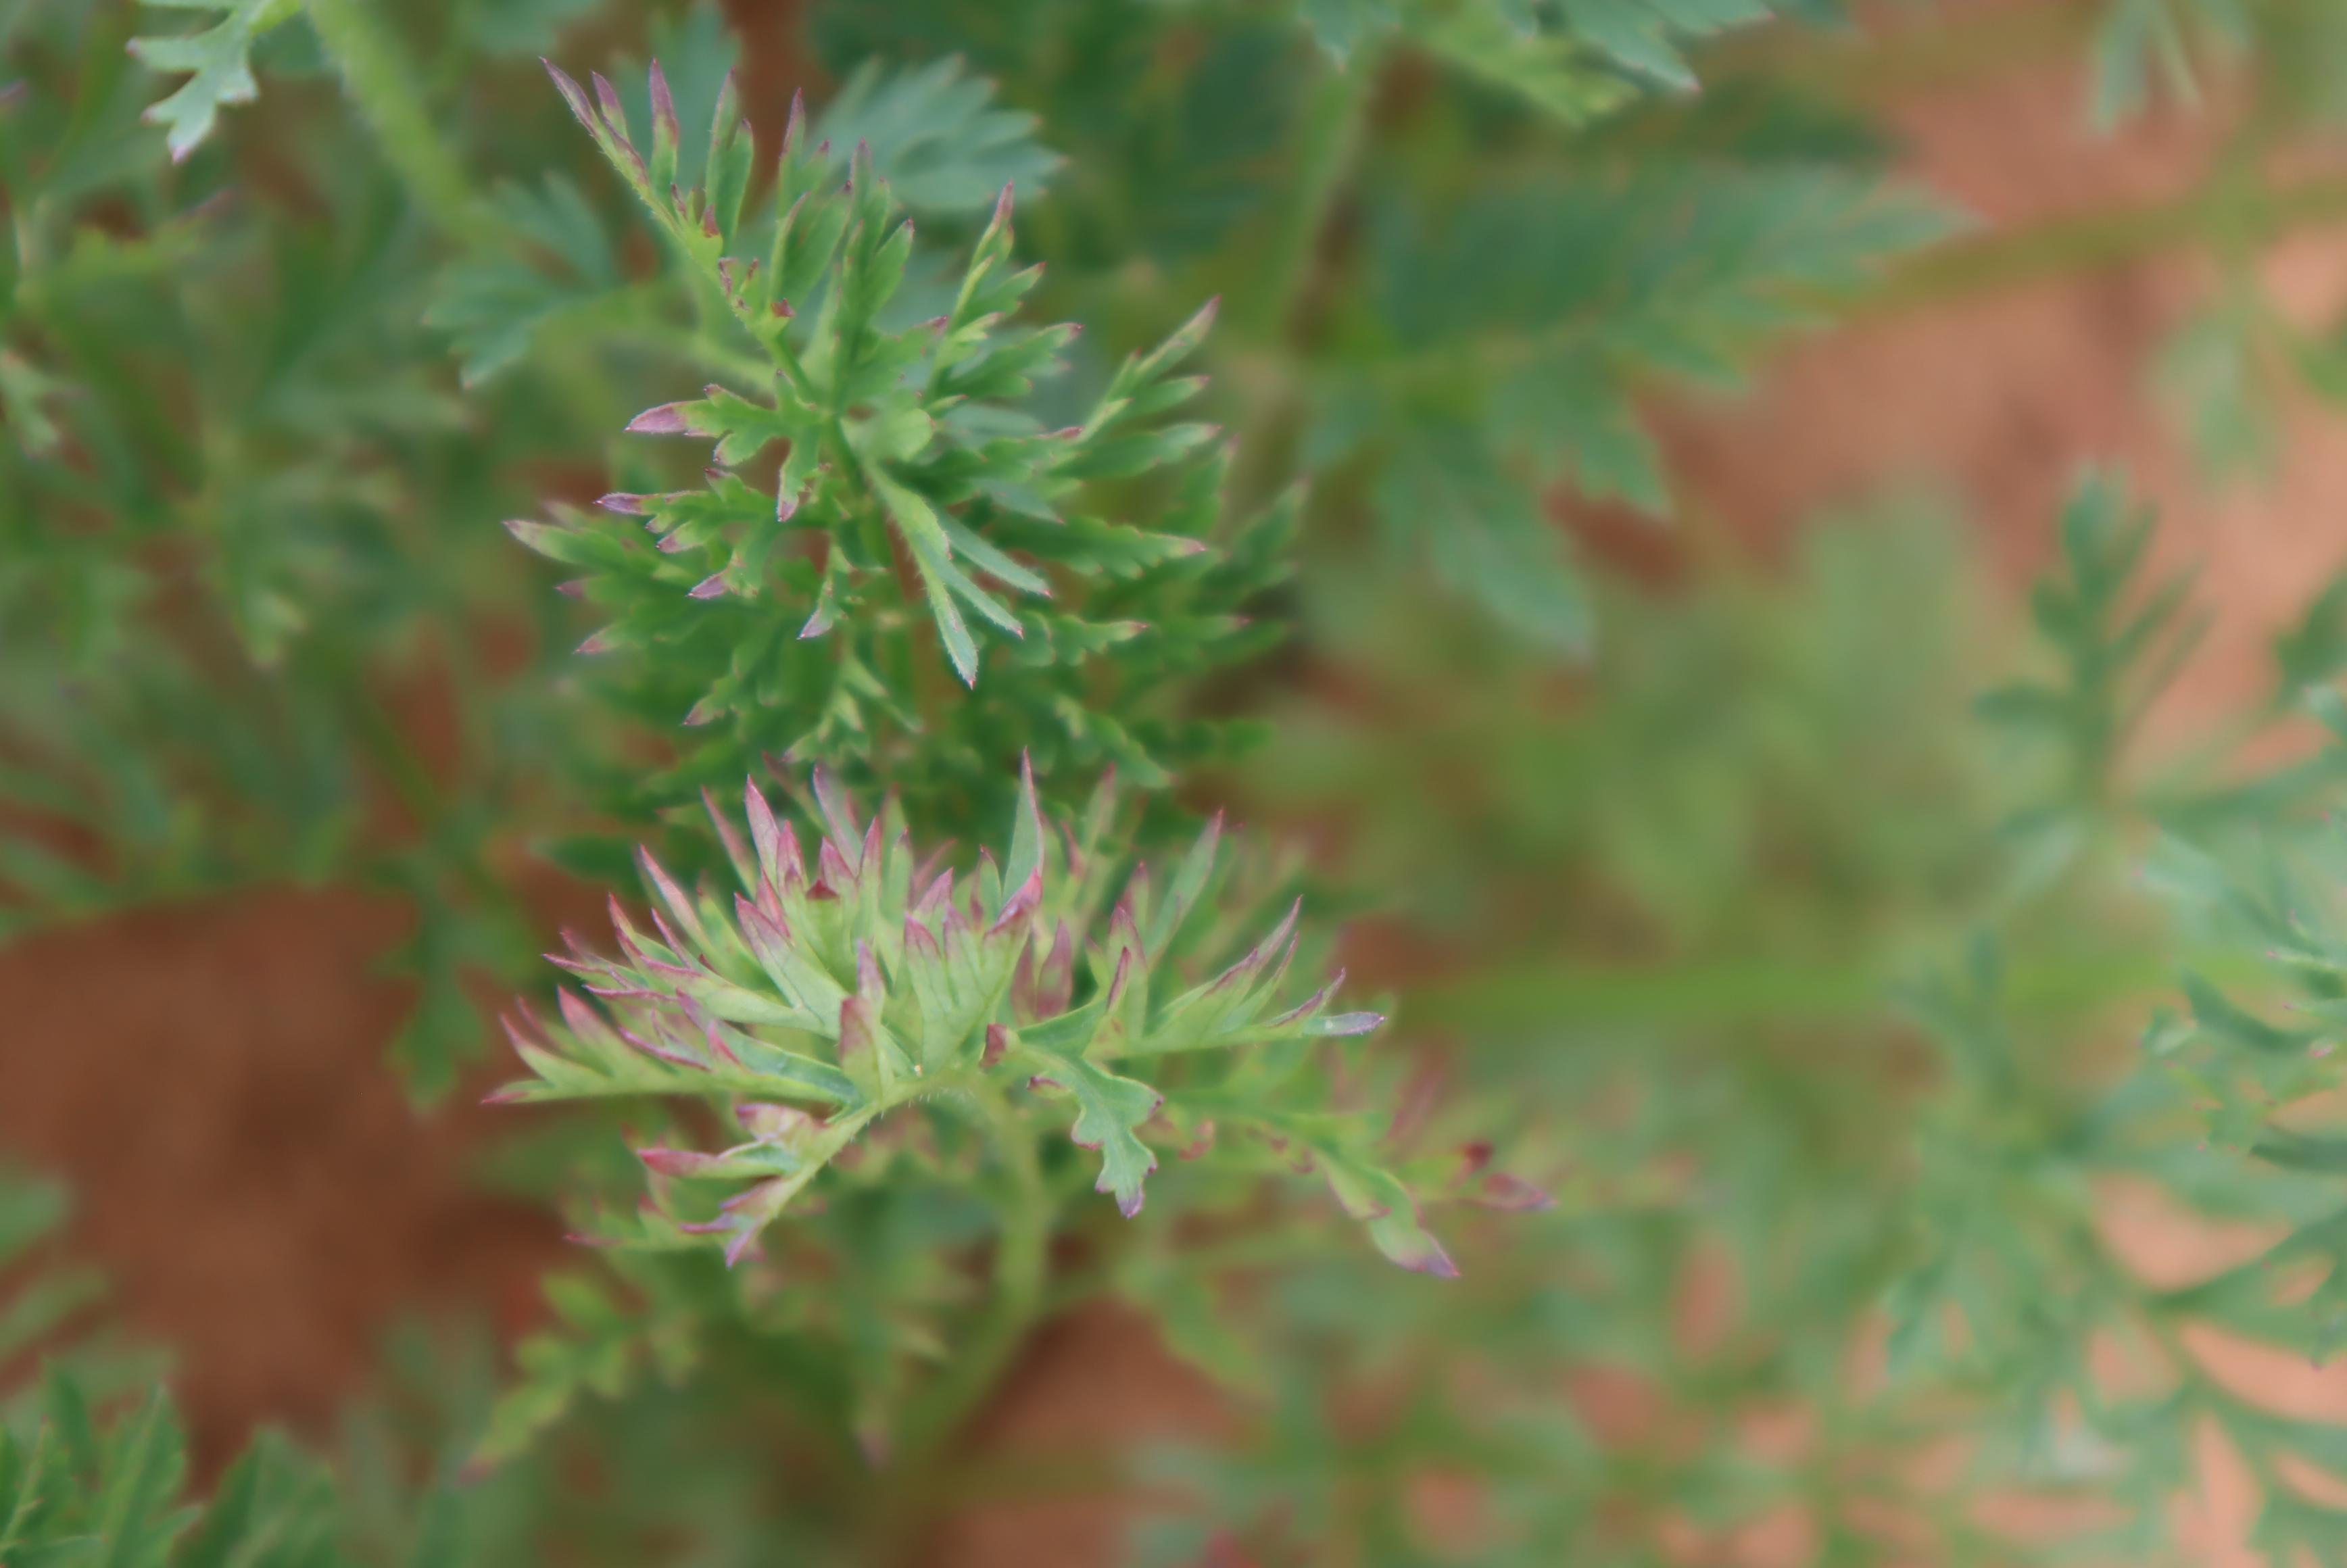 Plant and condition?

carrot, alternaria
